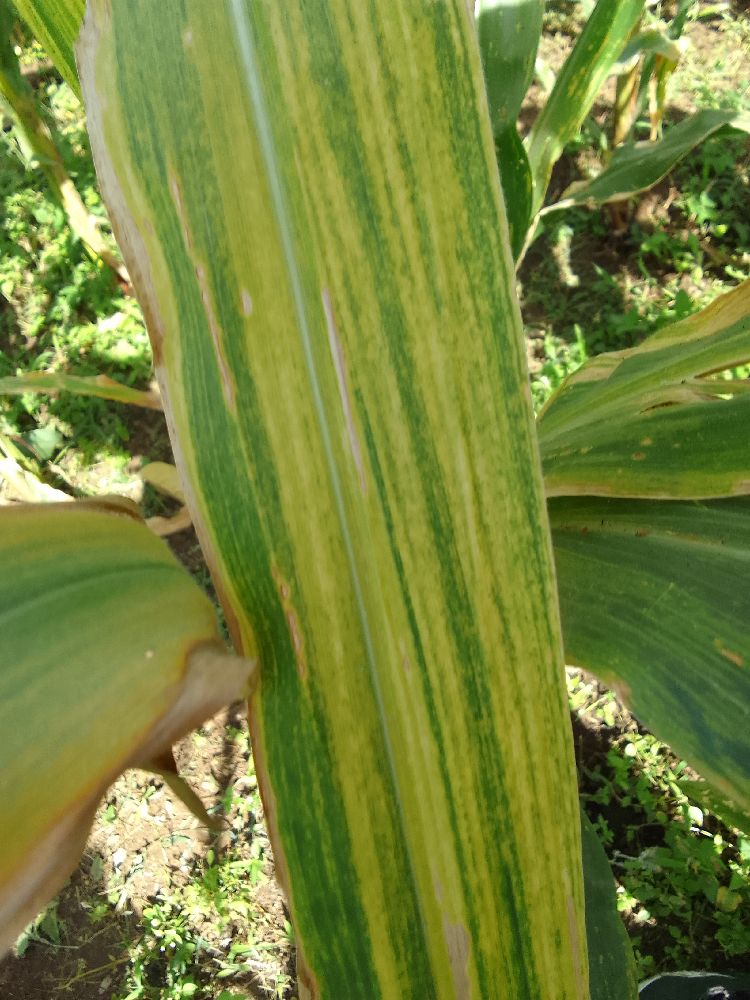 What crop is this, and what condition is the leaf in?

maize, maize lethal necrosis
